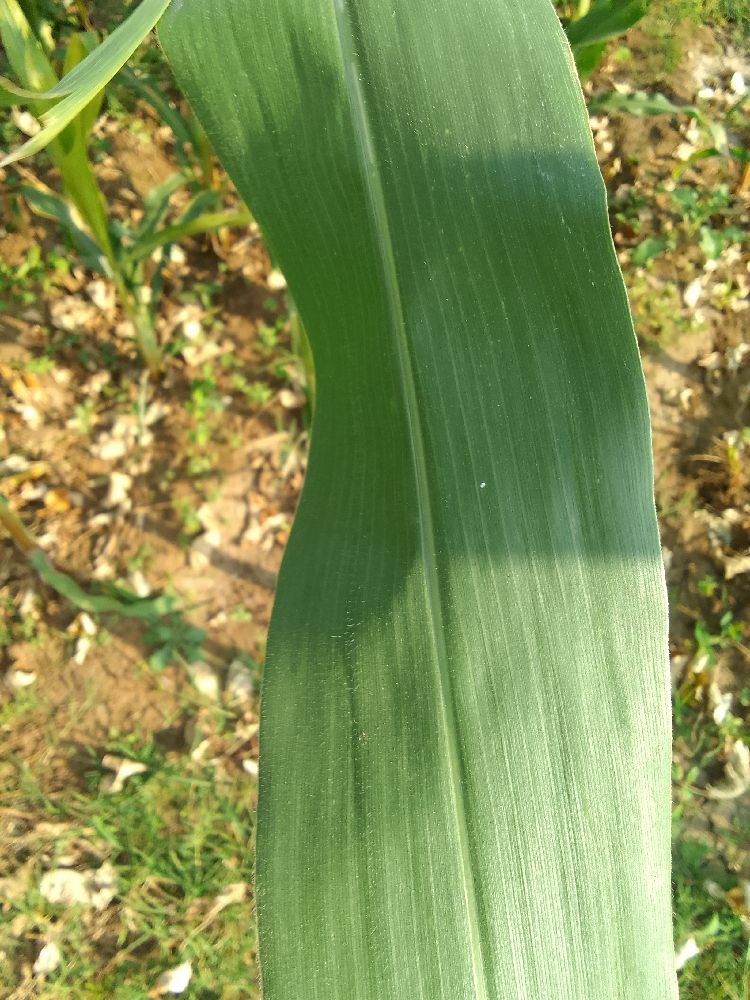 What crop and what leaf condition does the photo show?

maize, healthy
